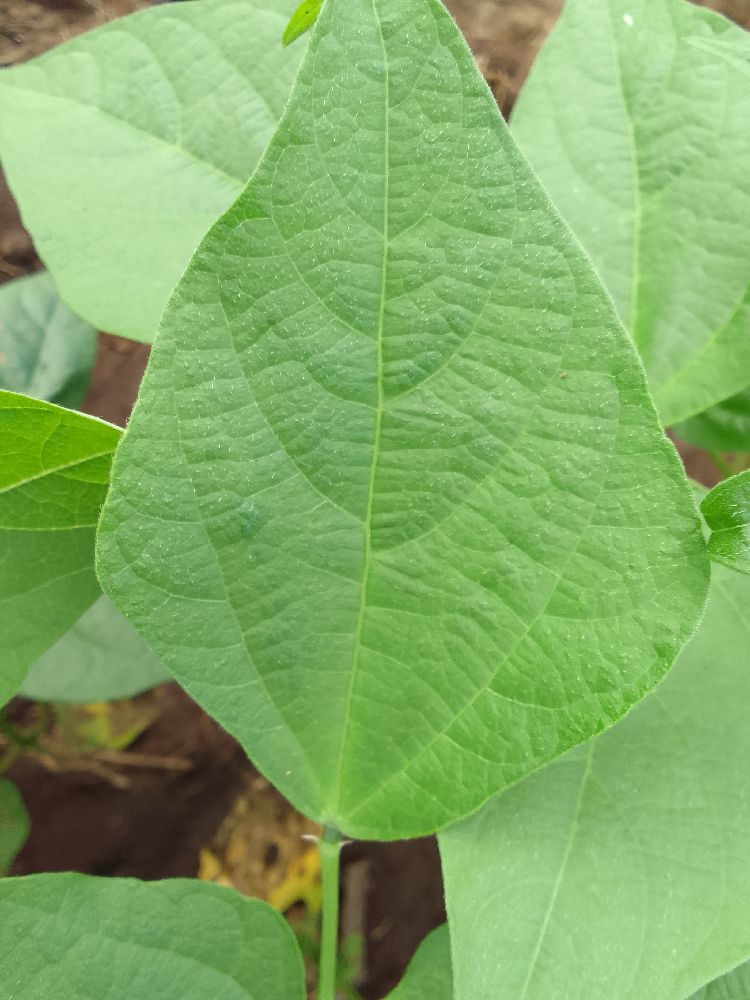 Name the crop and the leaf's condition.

common bean, healthy
